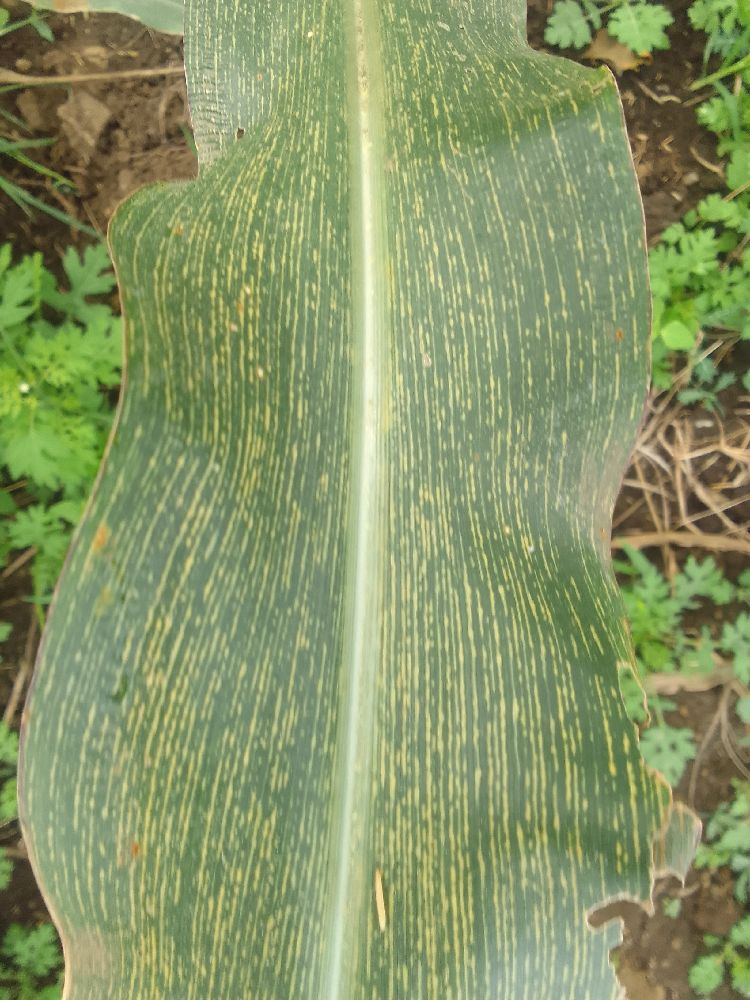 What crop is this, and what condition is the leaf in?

maize, maize streak virus
